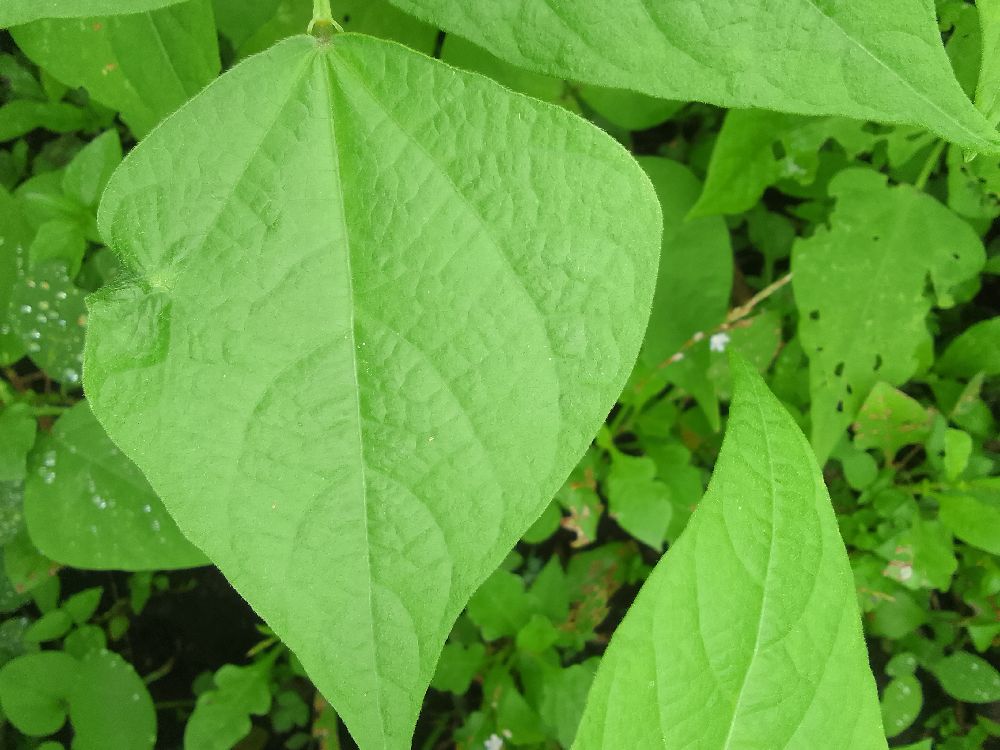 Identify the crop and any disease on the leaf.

common bean, healthy
